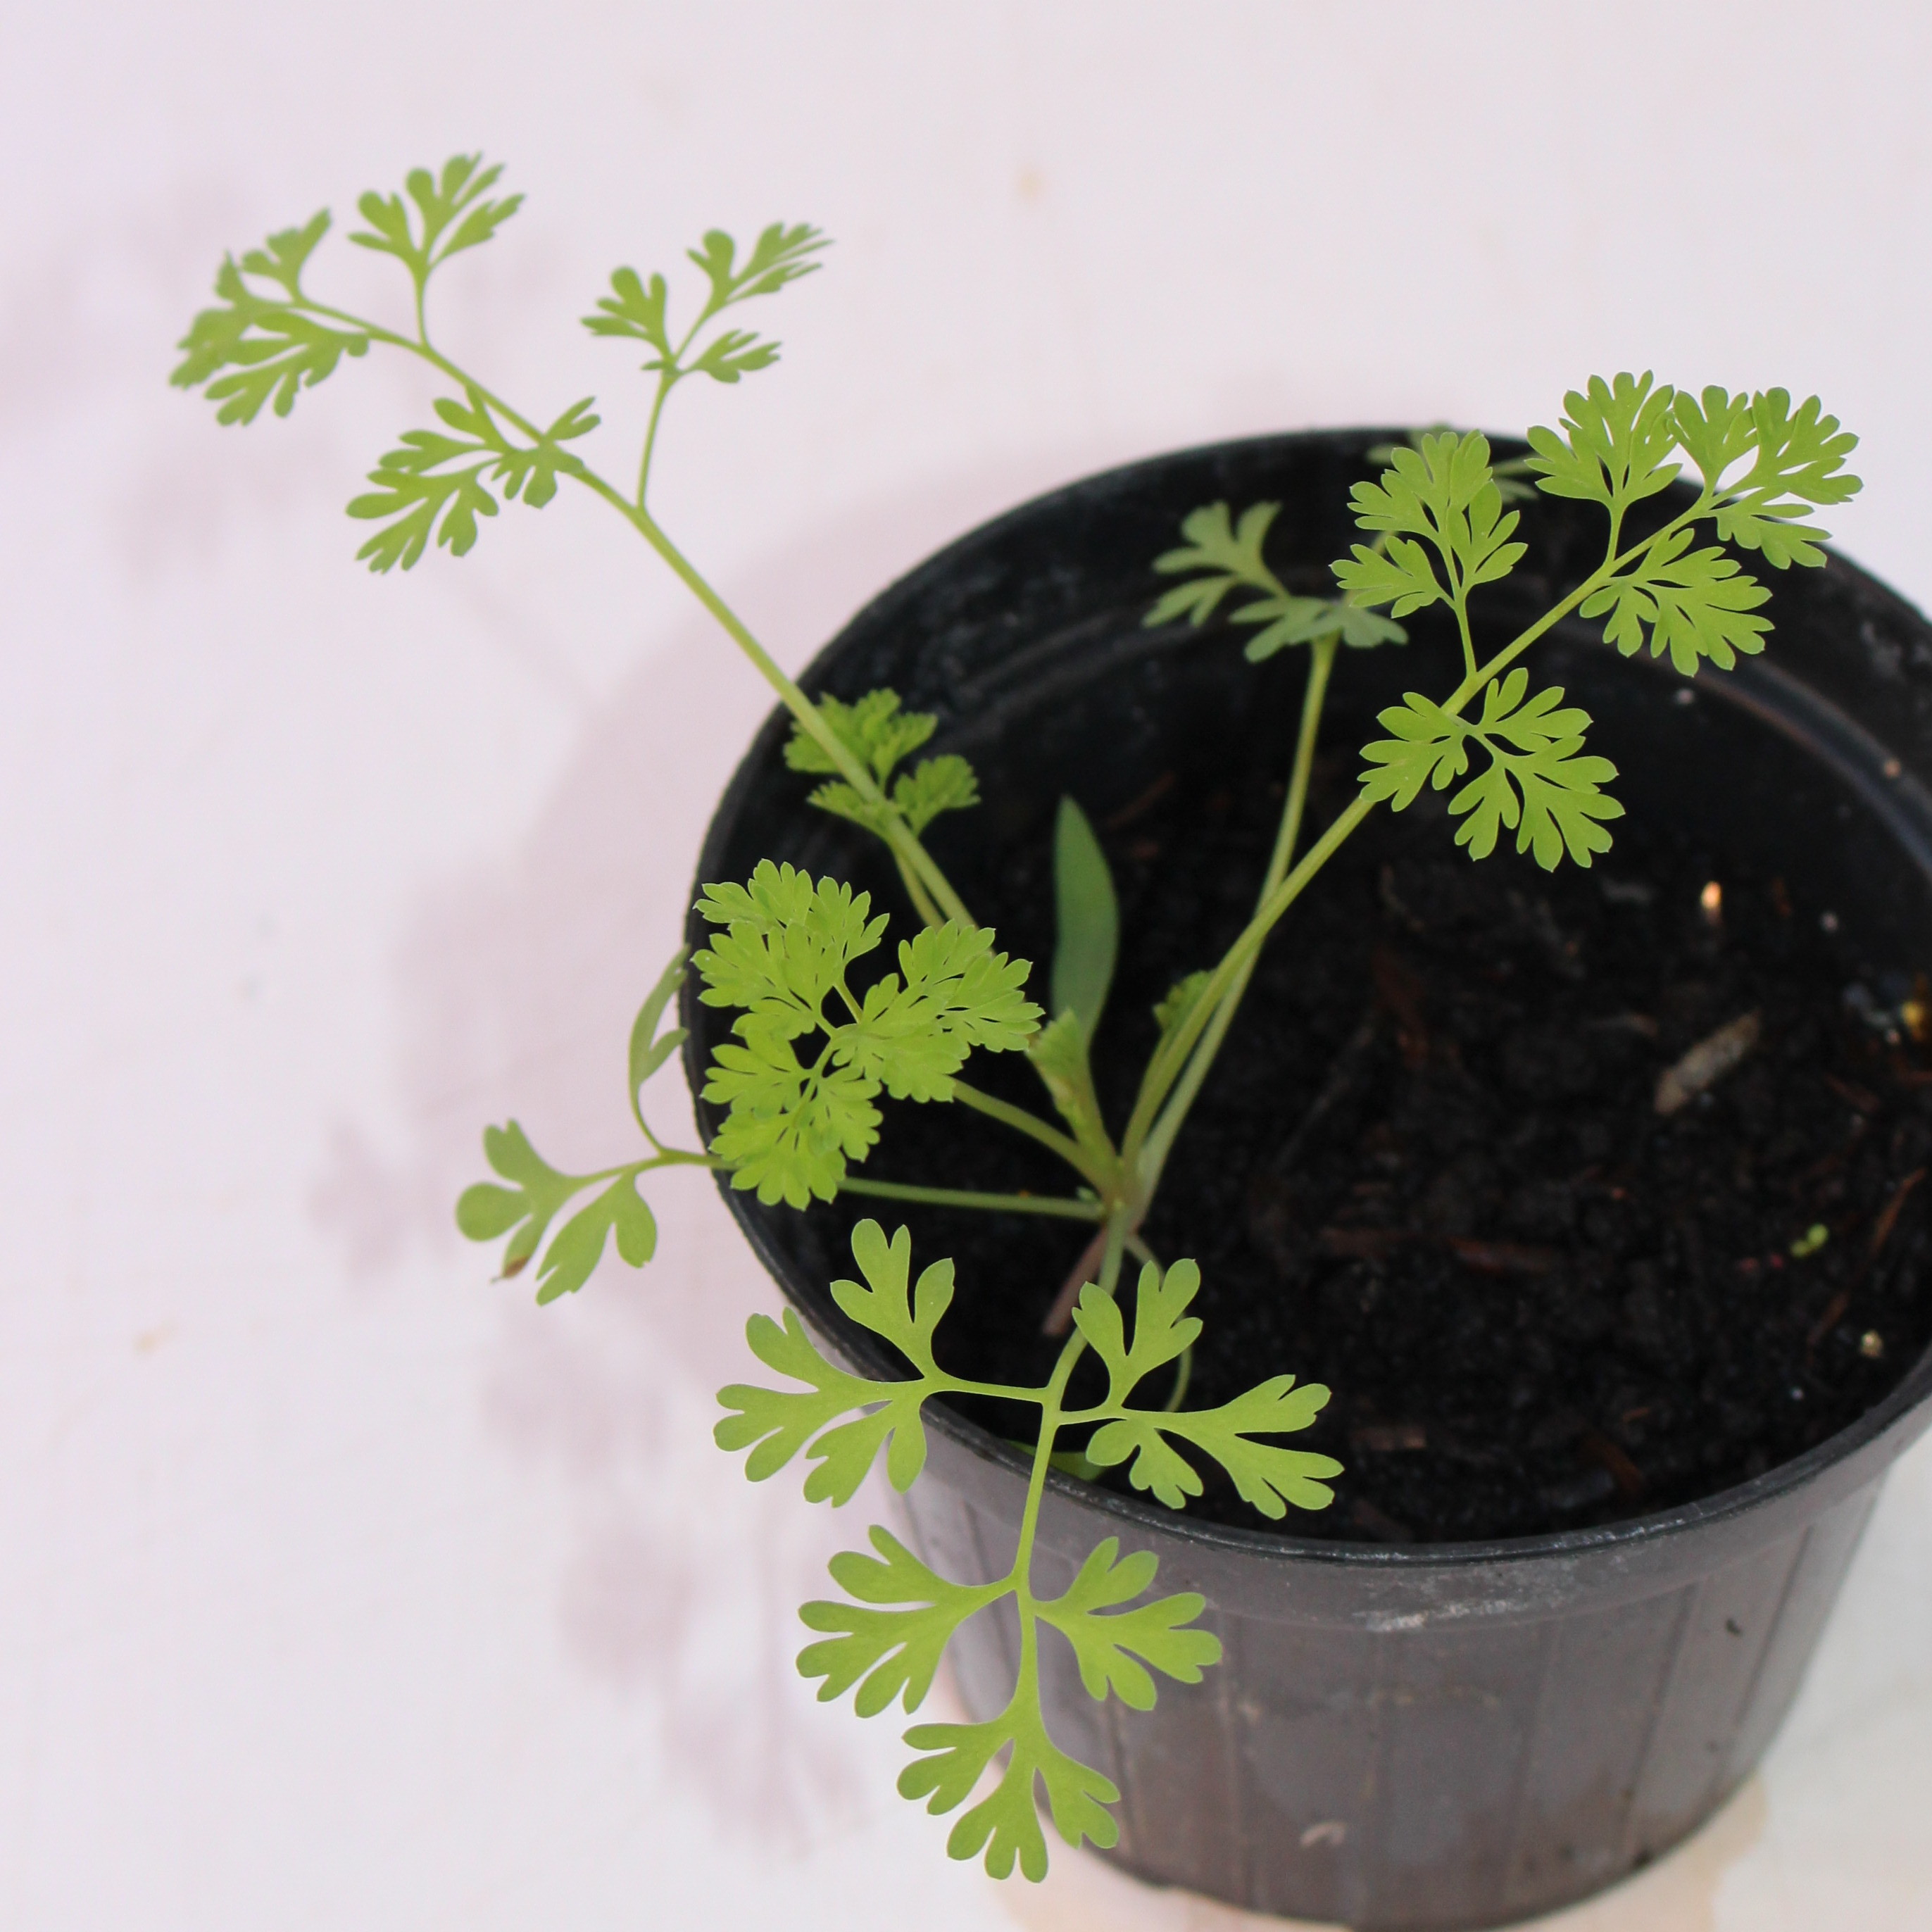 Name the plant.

Fumaria officinalis
